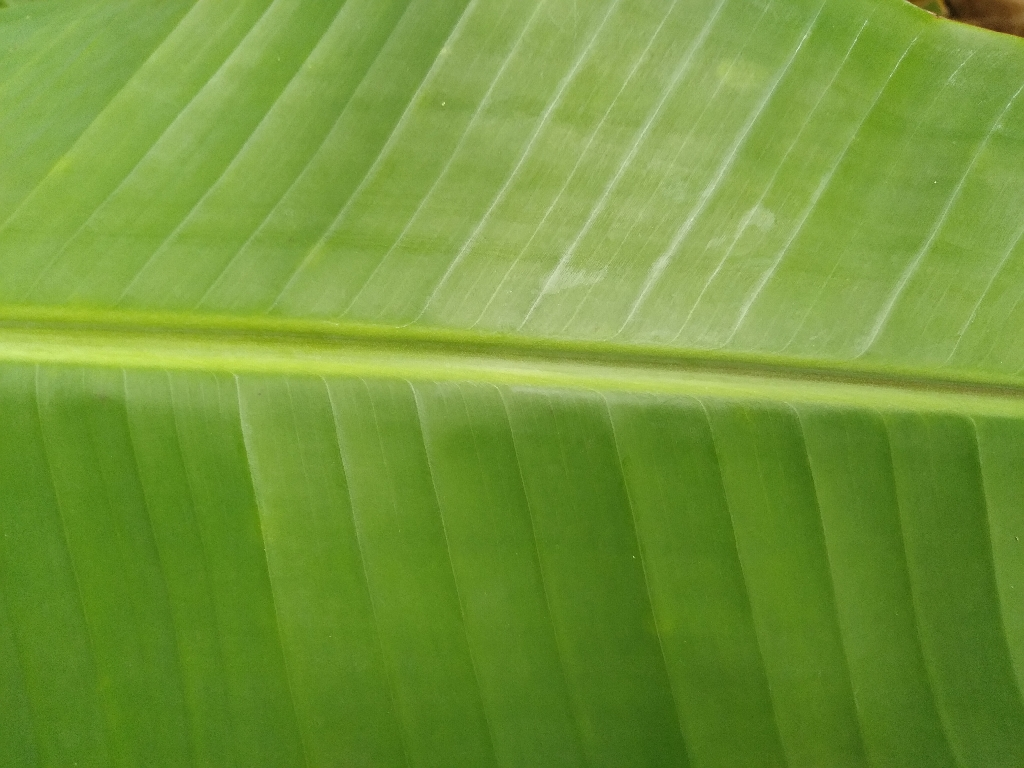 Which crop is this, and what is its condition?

banana, healthy
